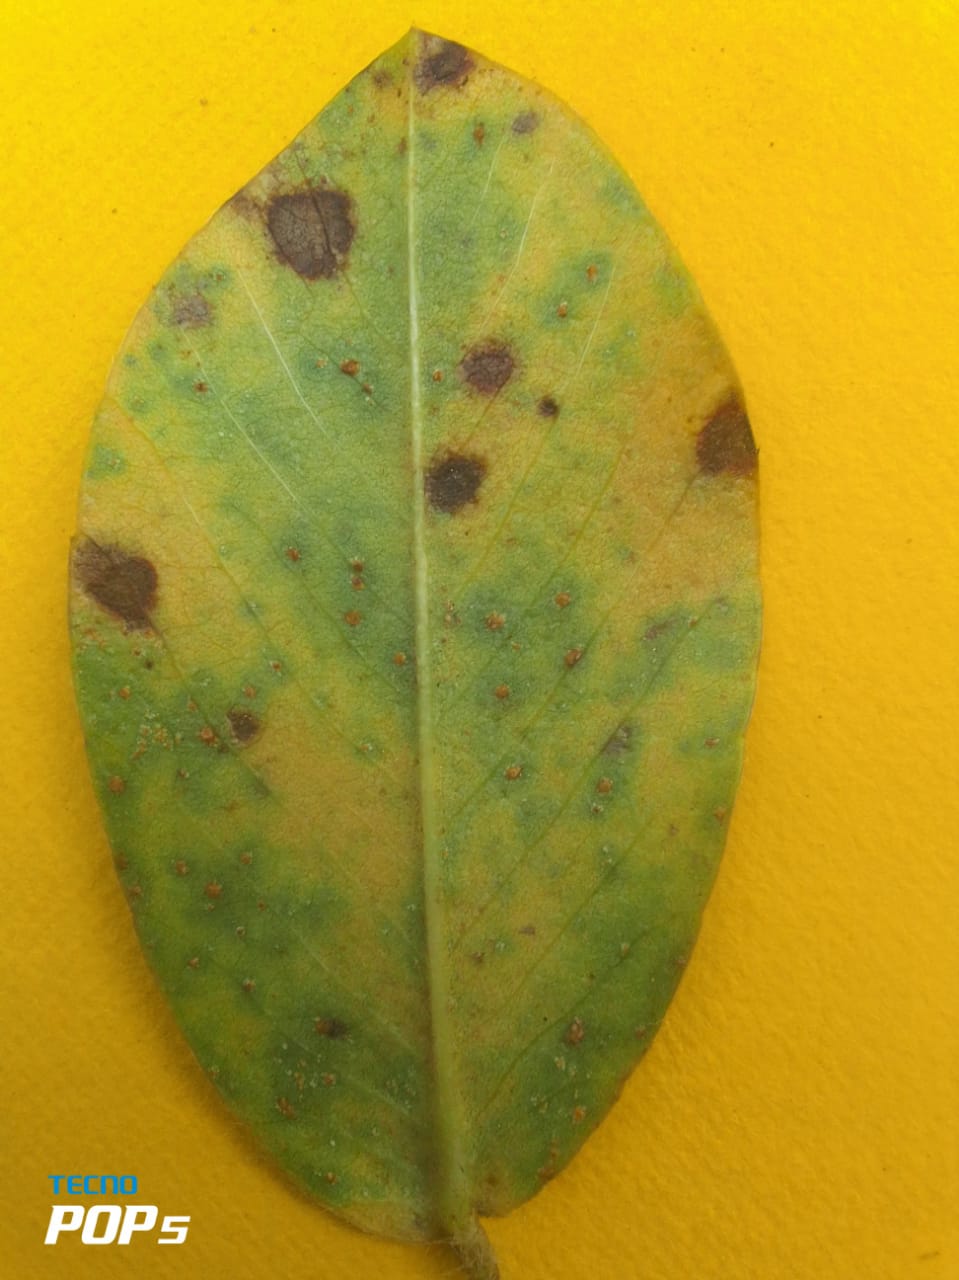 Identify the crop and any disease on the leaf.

peanut, nothapassalora personata
